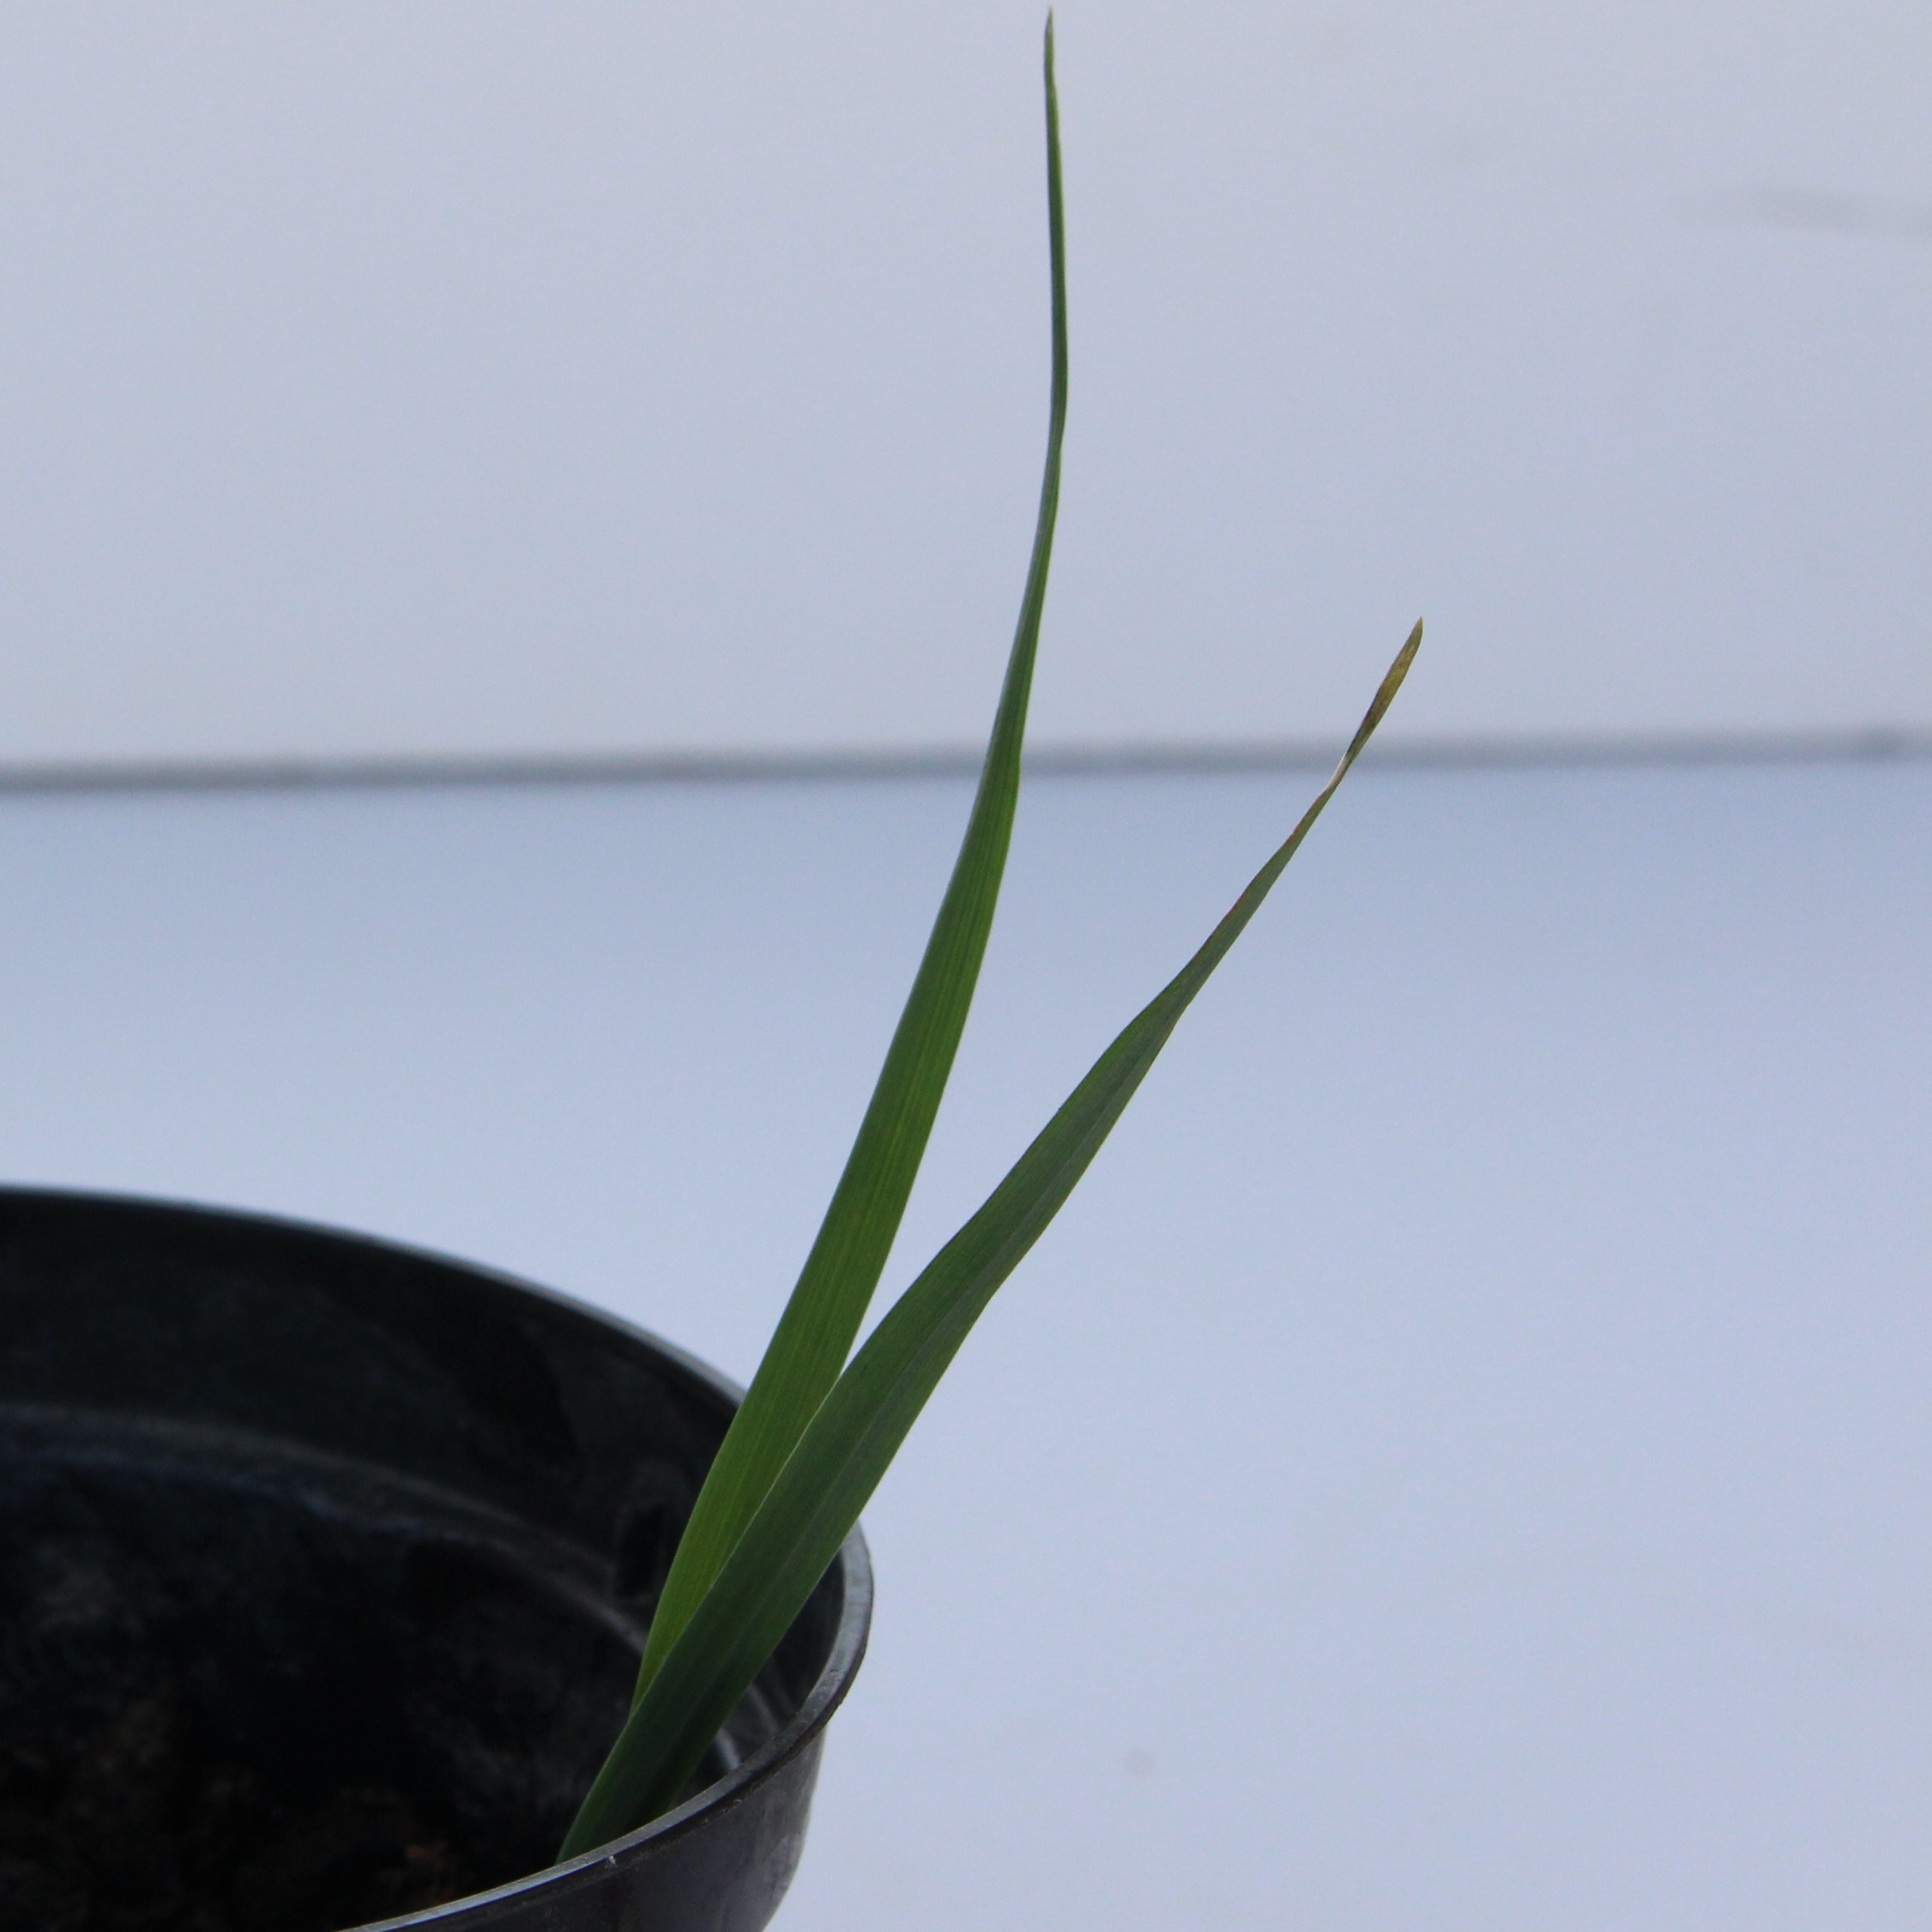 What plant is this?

Avena sterilis
